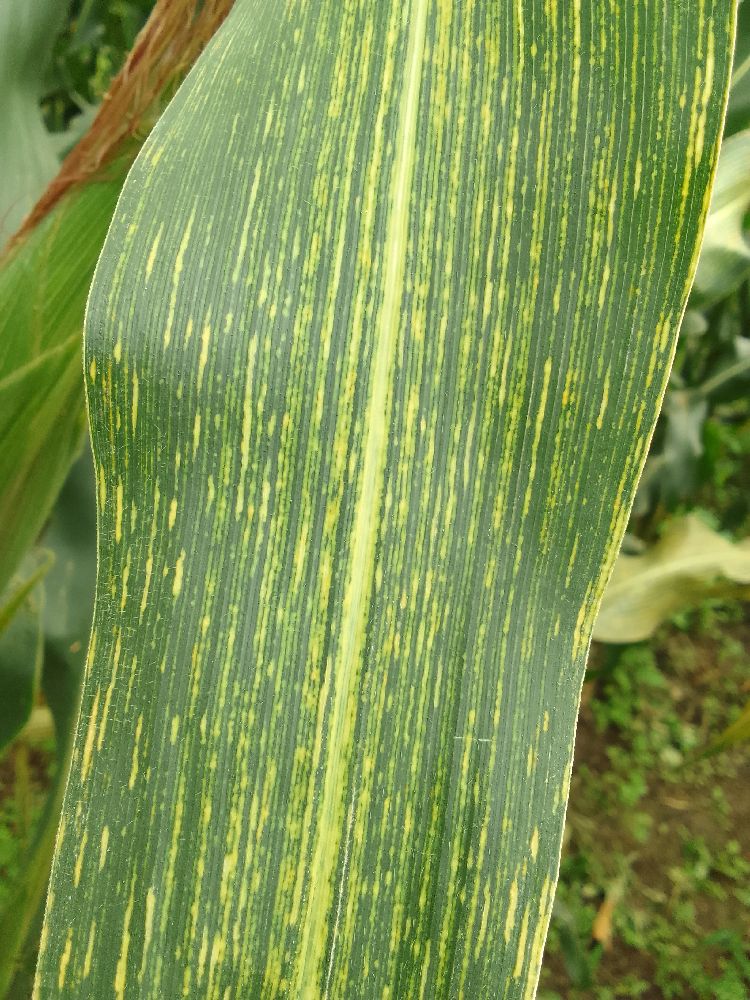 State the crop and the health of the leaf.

maize, maize streak virus
